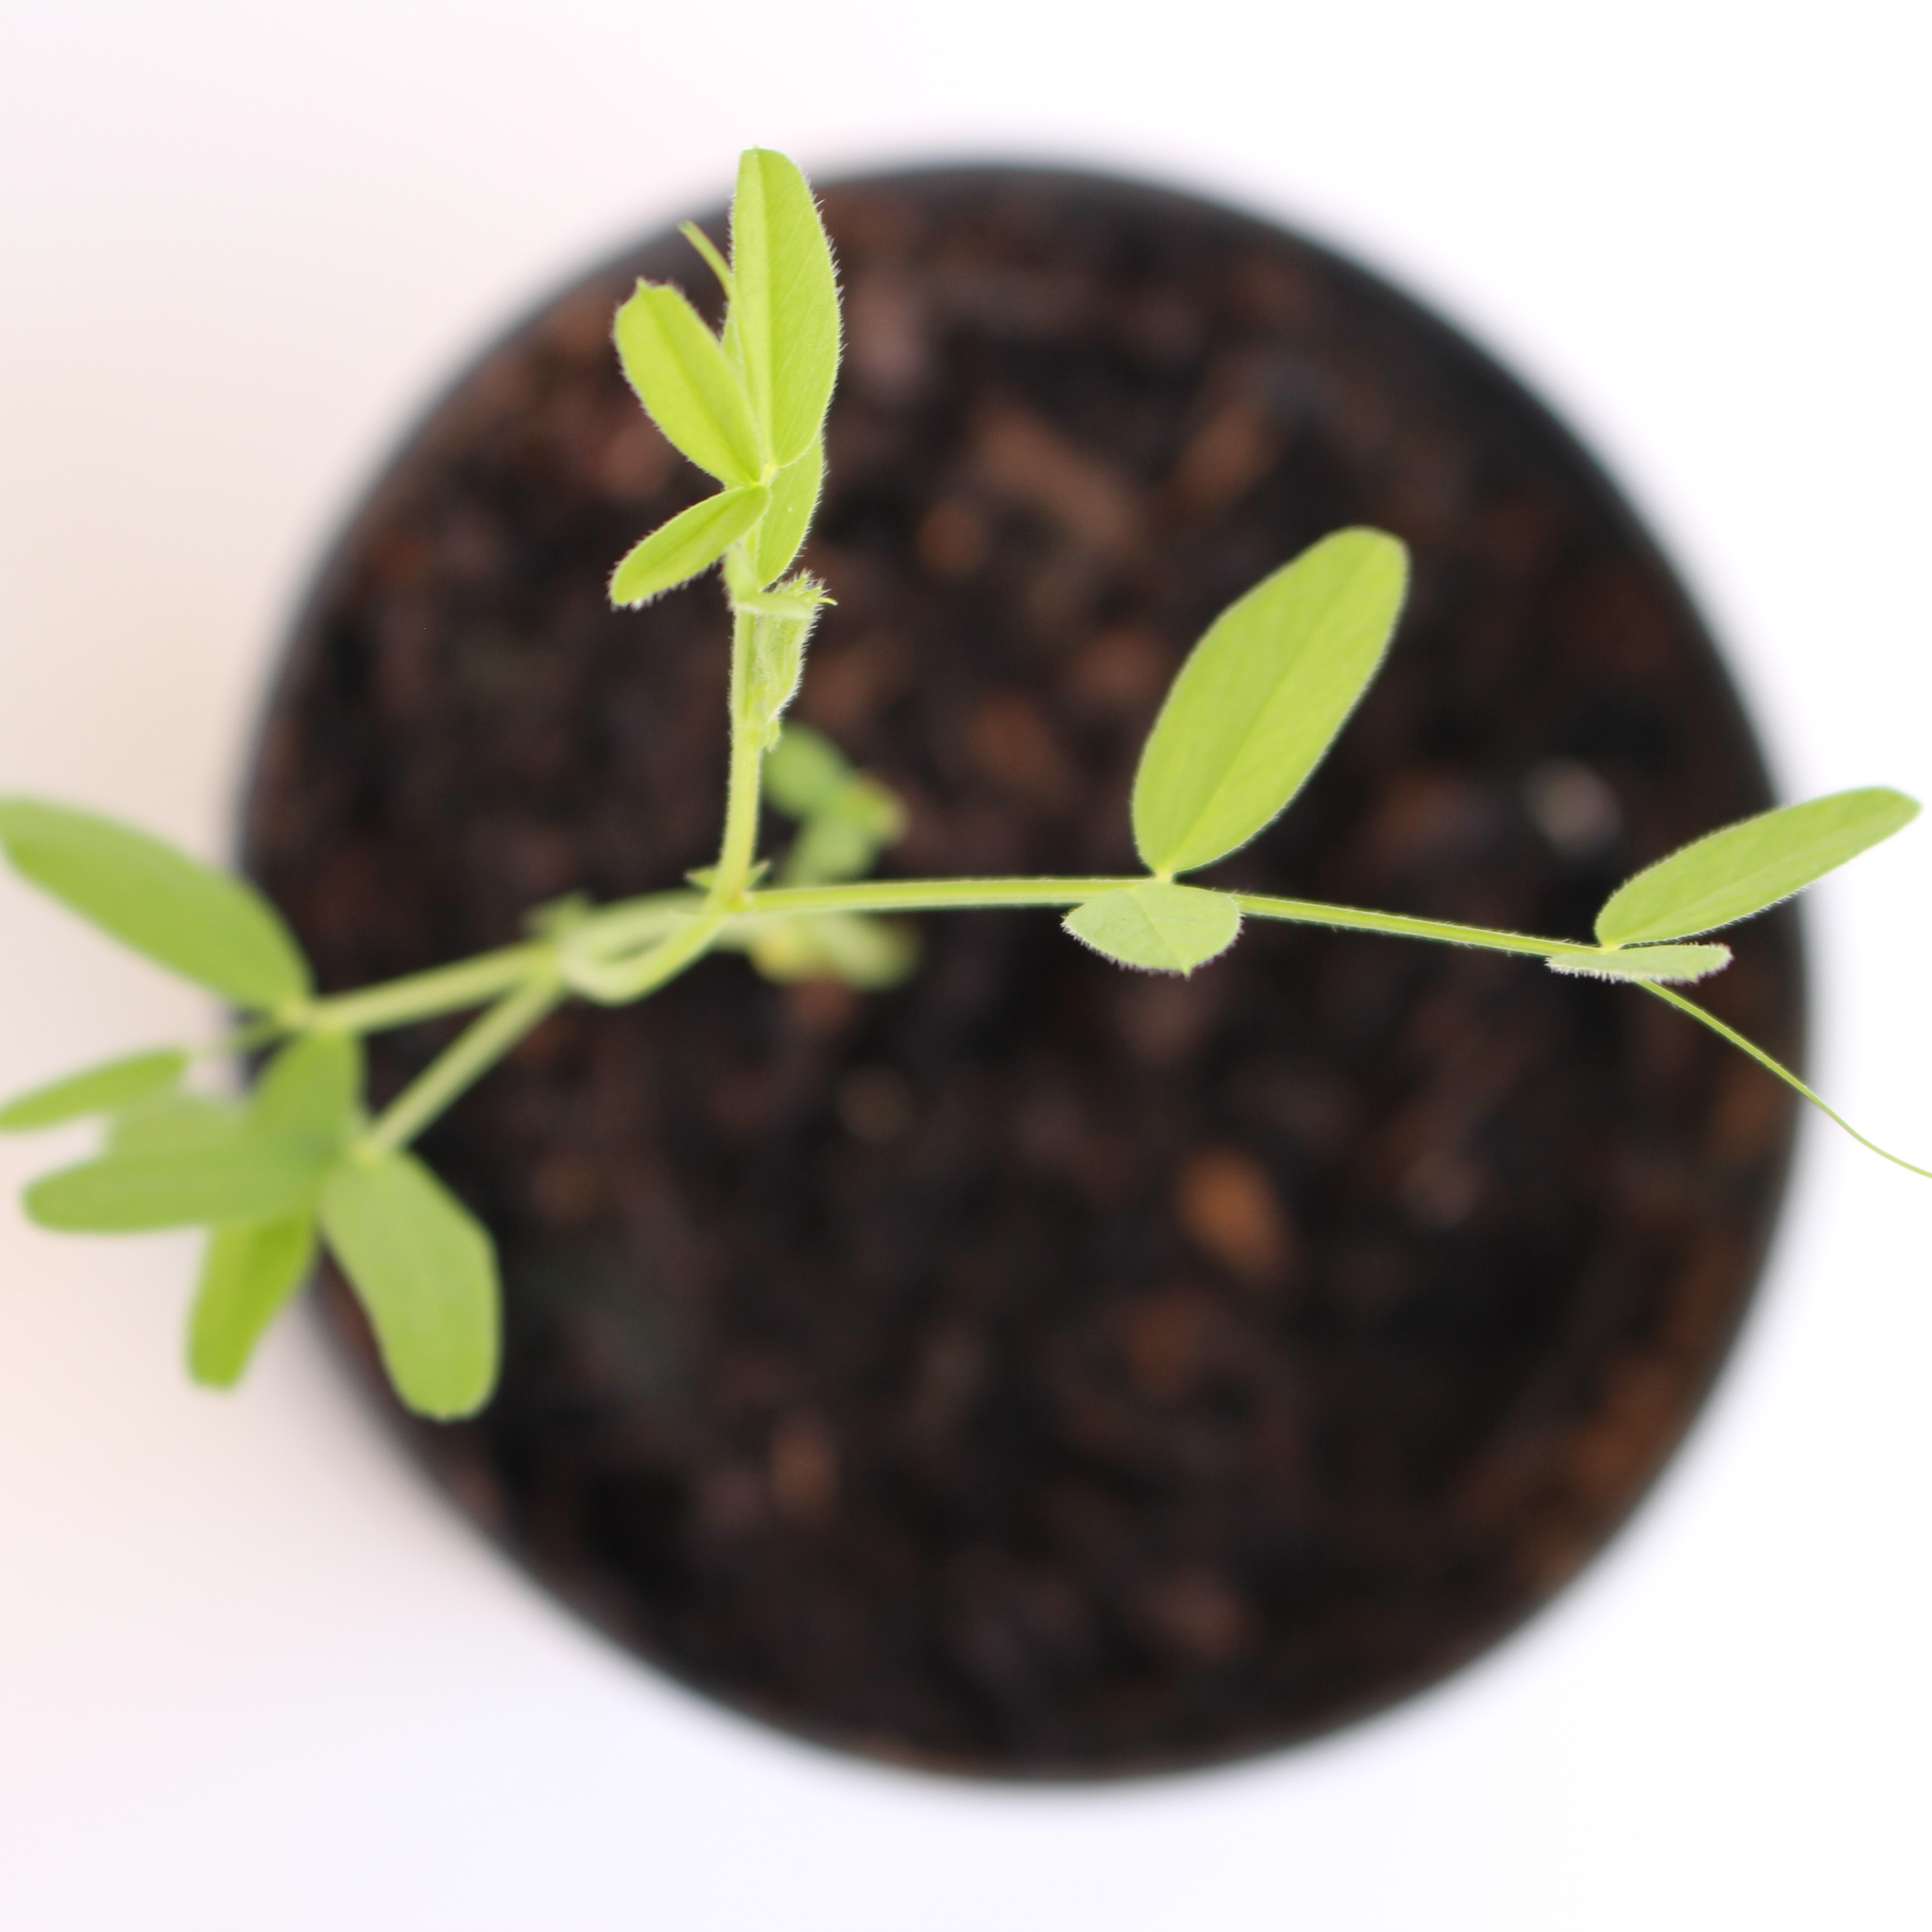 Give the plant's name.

Vicia sativa
